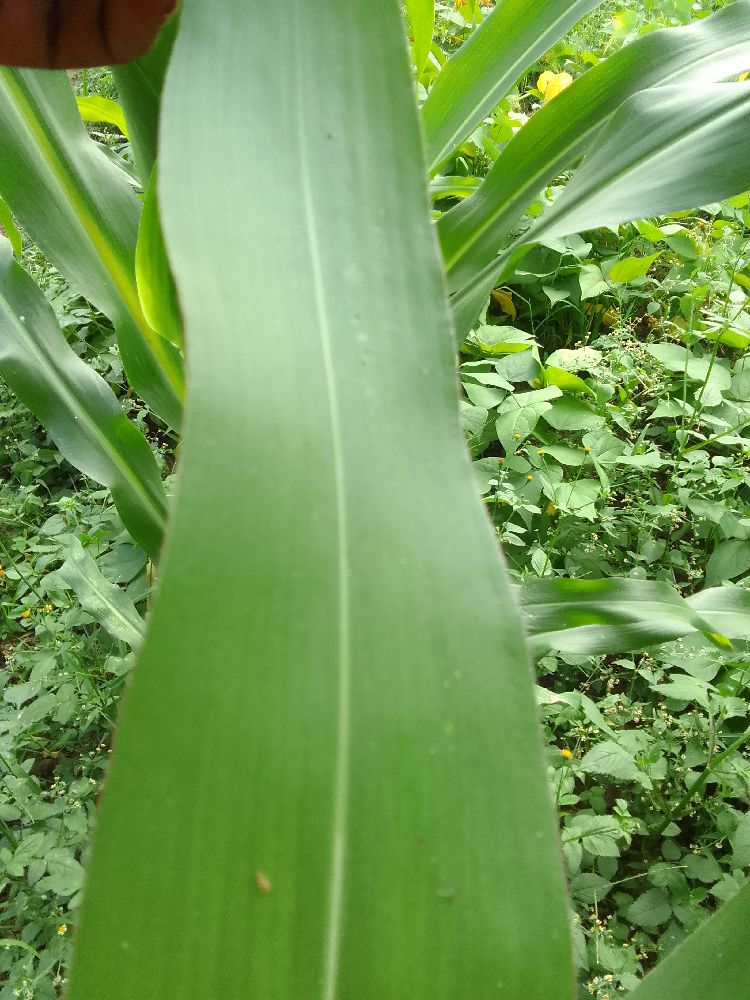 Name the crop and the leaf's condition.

maize, healthy
